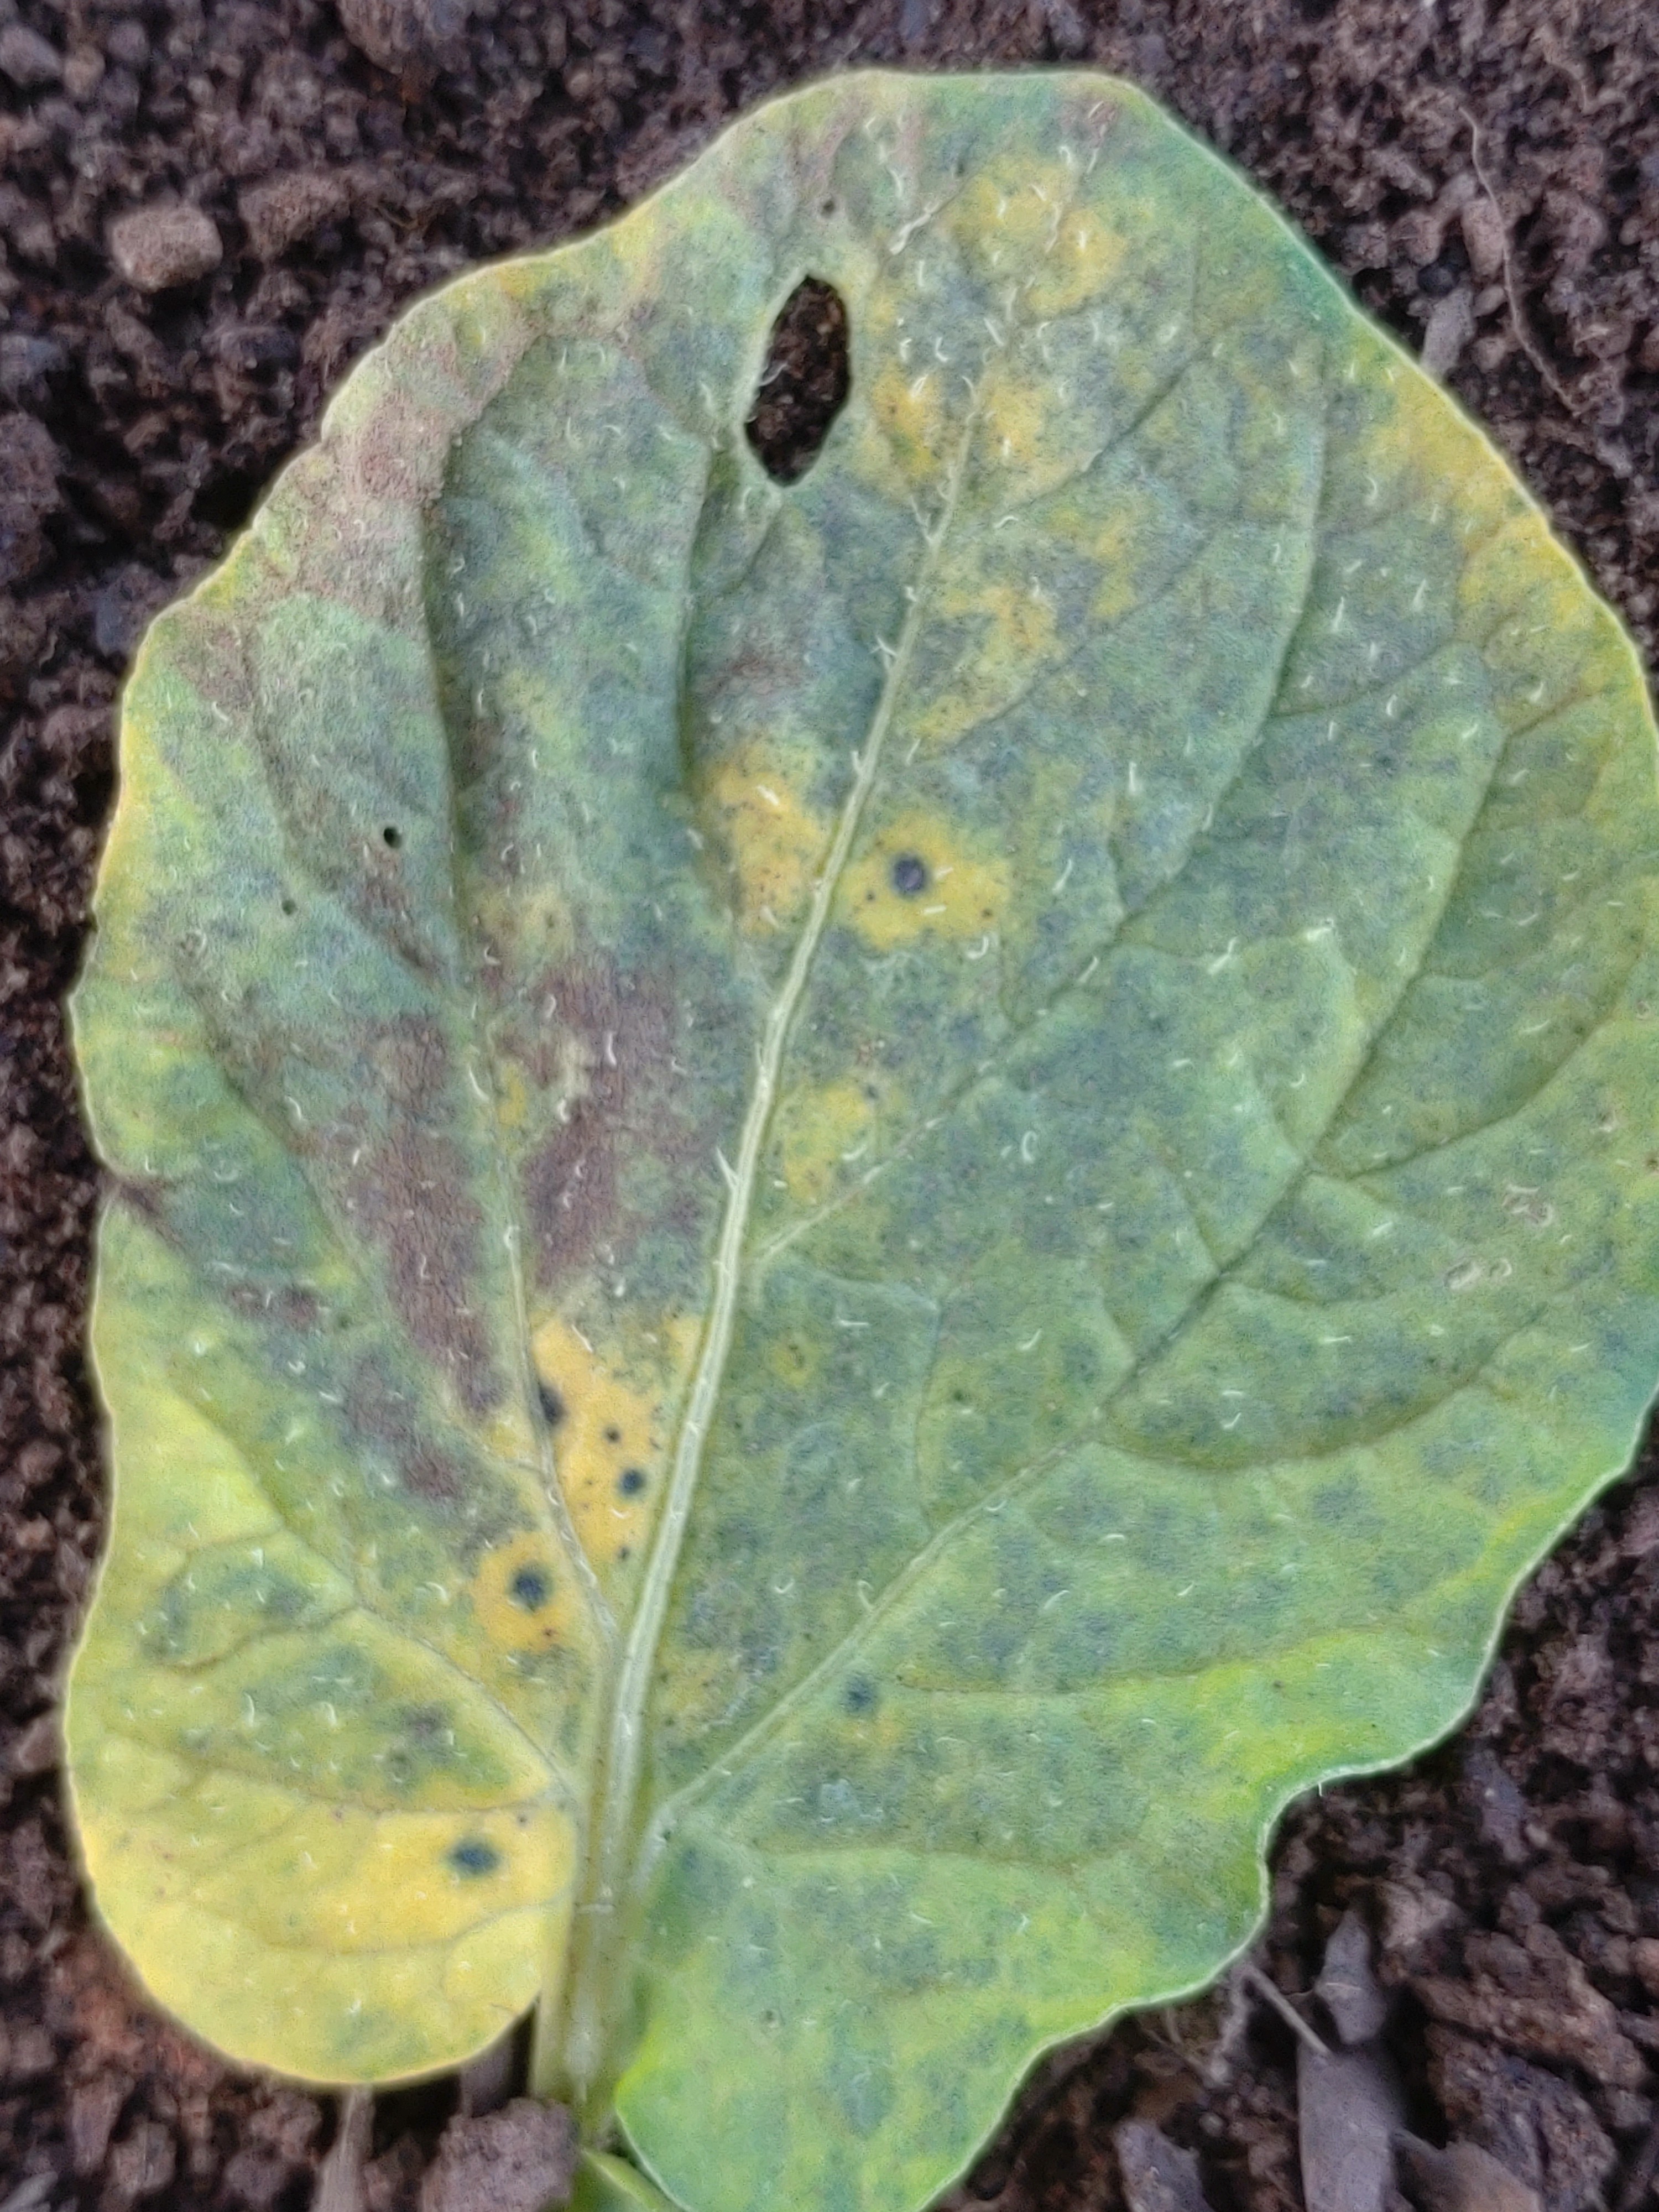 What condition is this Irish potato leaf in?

late blight
